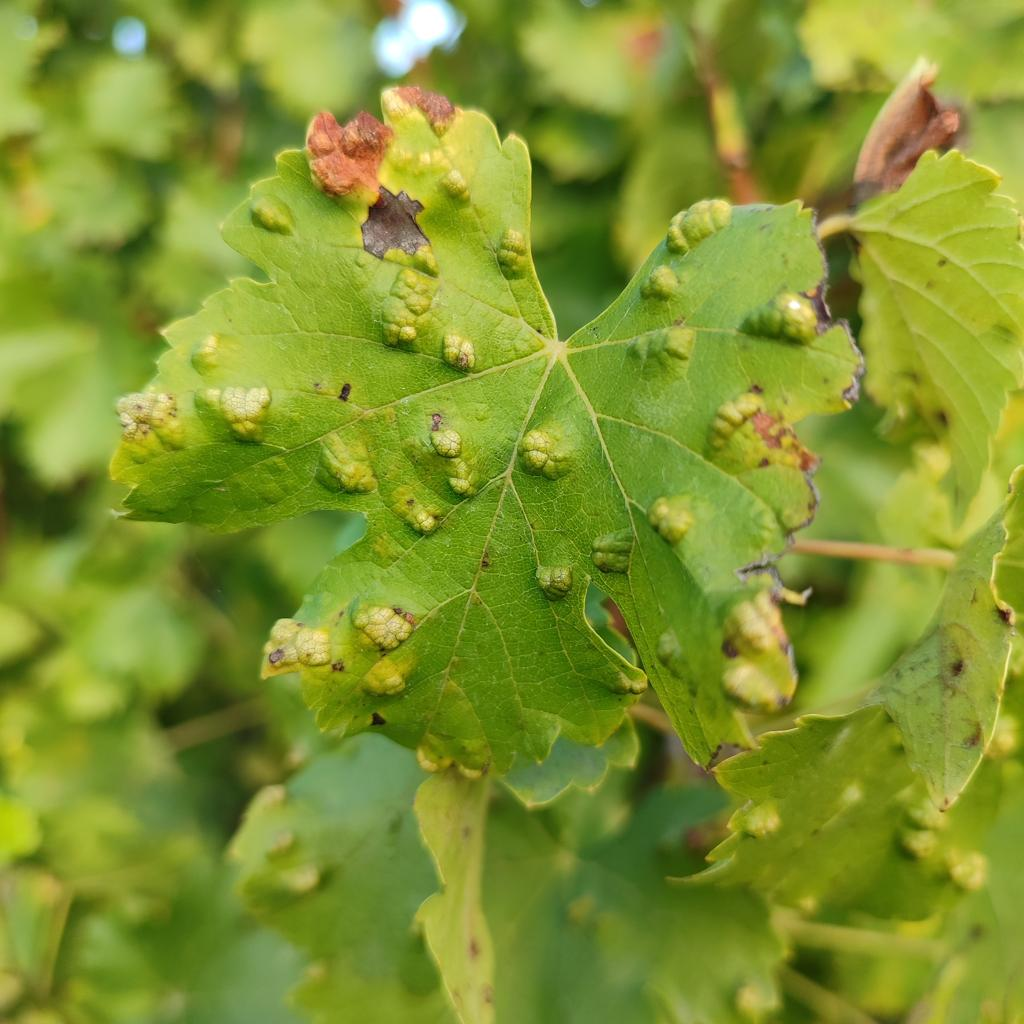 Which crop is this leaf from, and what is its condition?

grapevine, erineum mite
